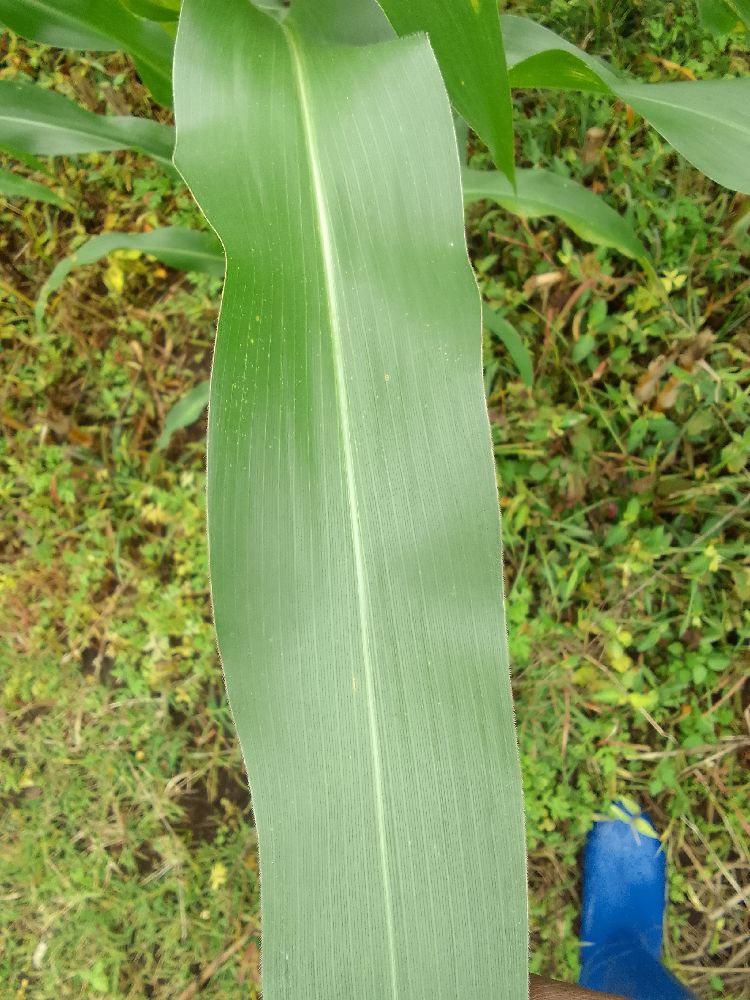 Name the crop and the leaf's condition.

maize, healthy
